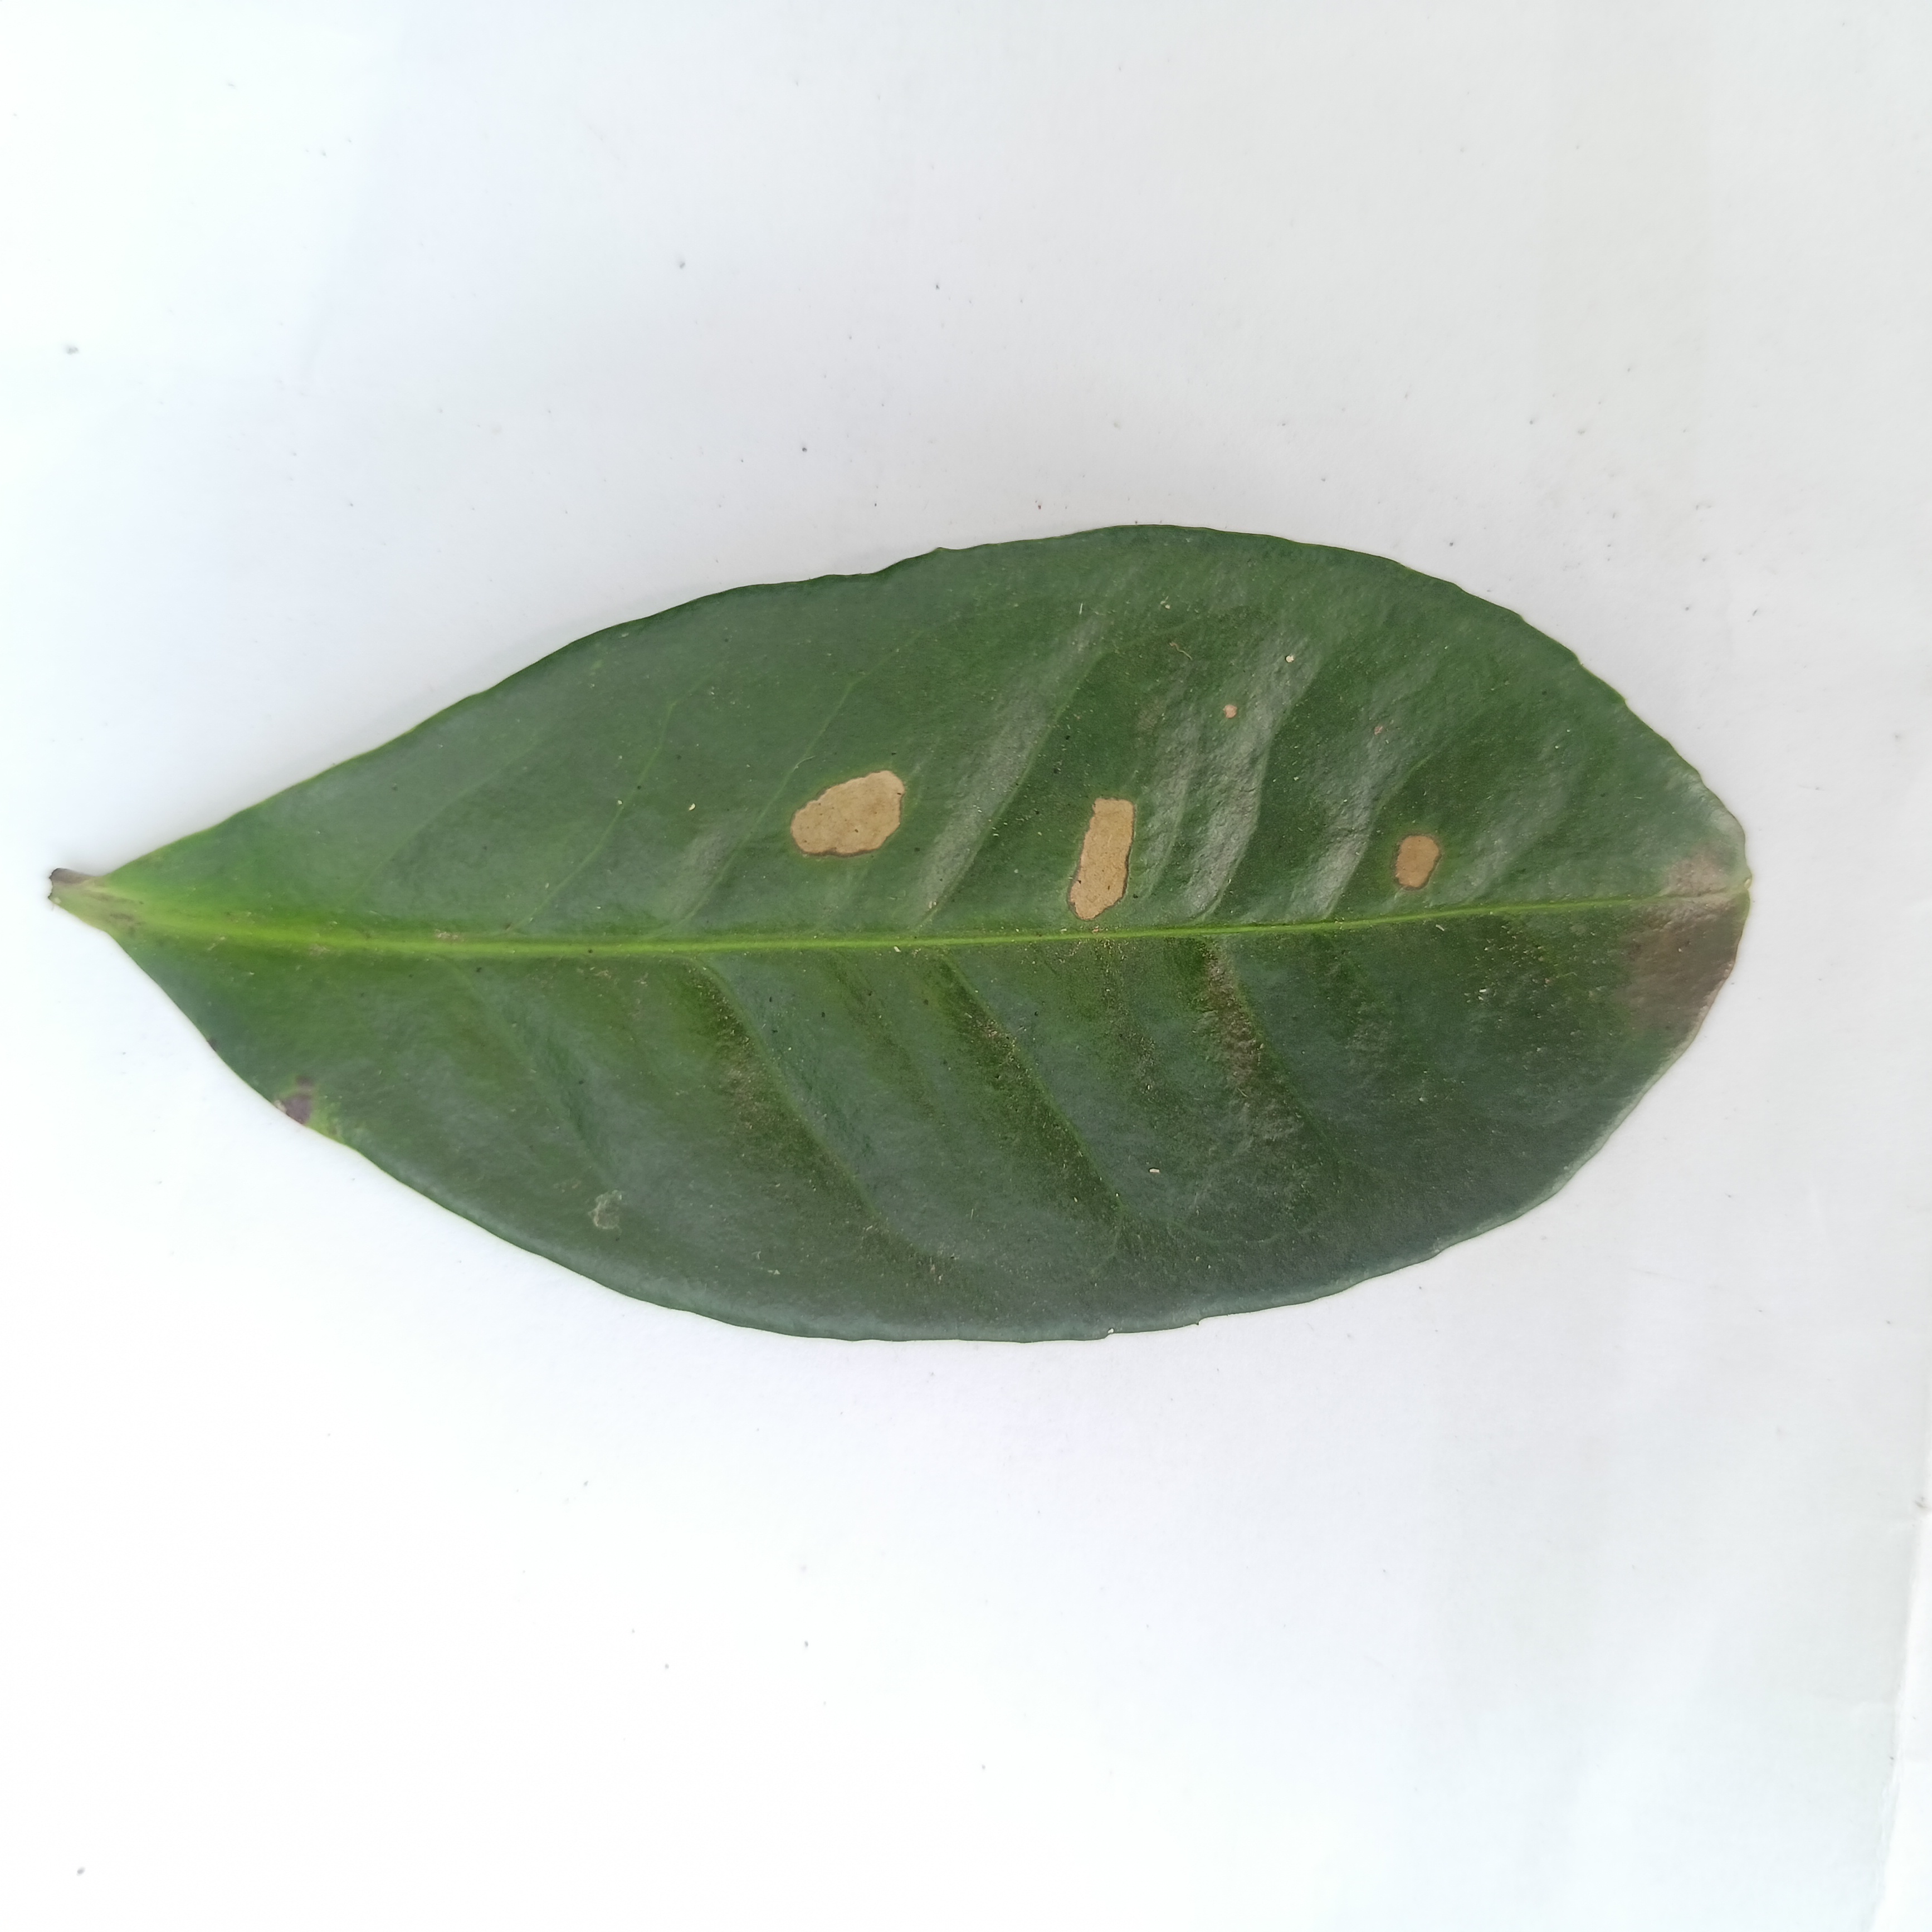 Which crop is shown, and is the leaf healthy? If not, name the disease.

tea, brown blight
